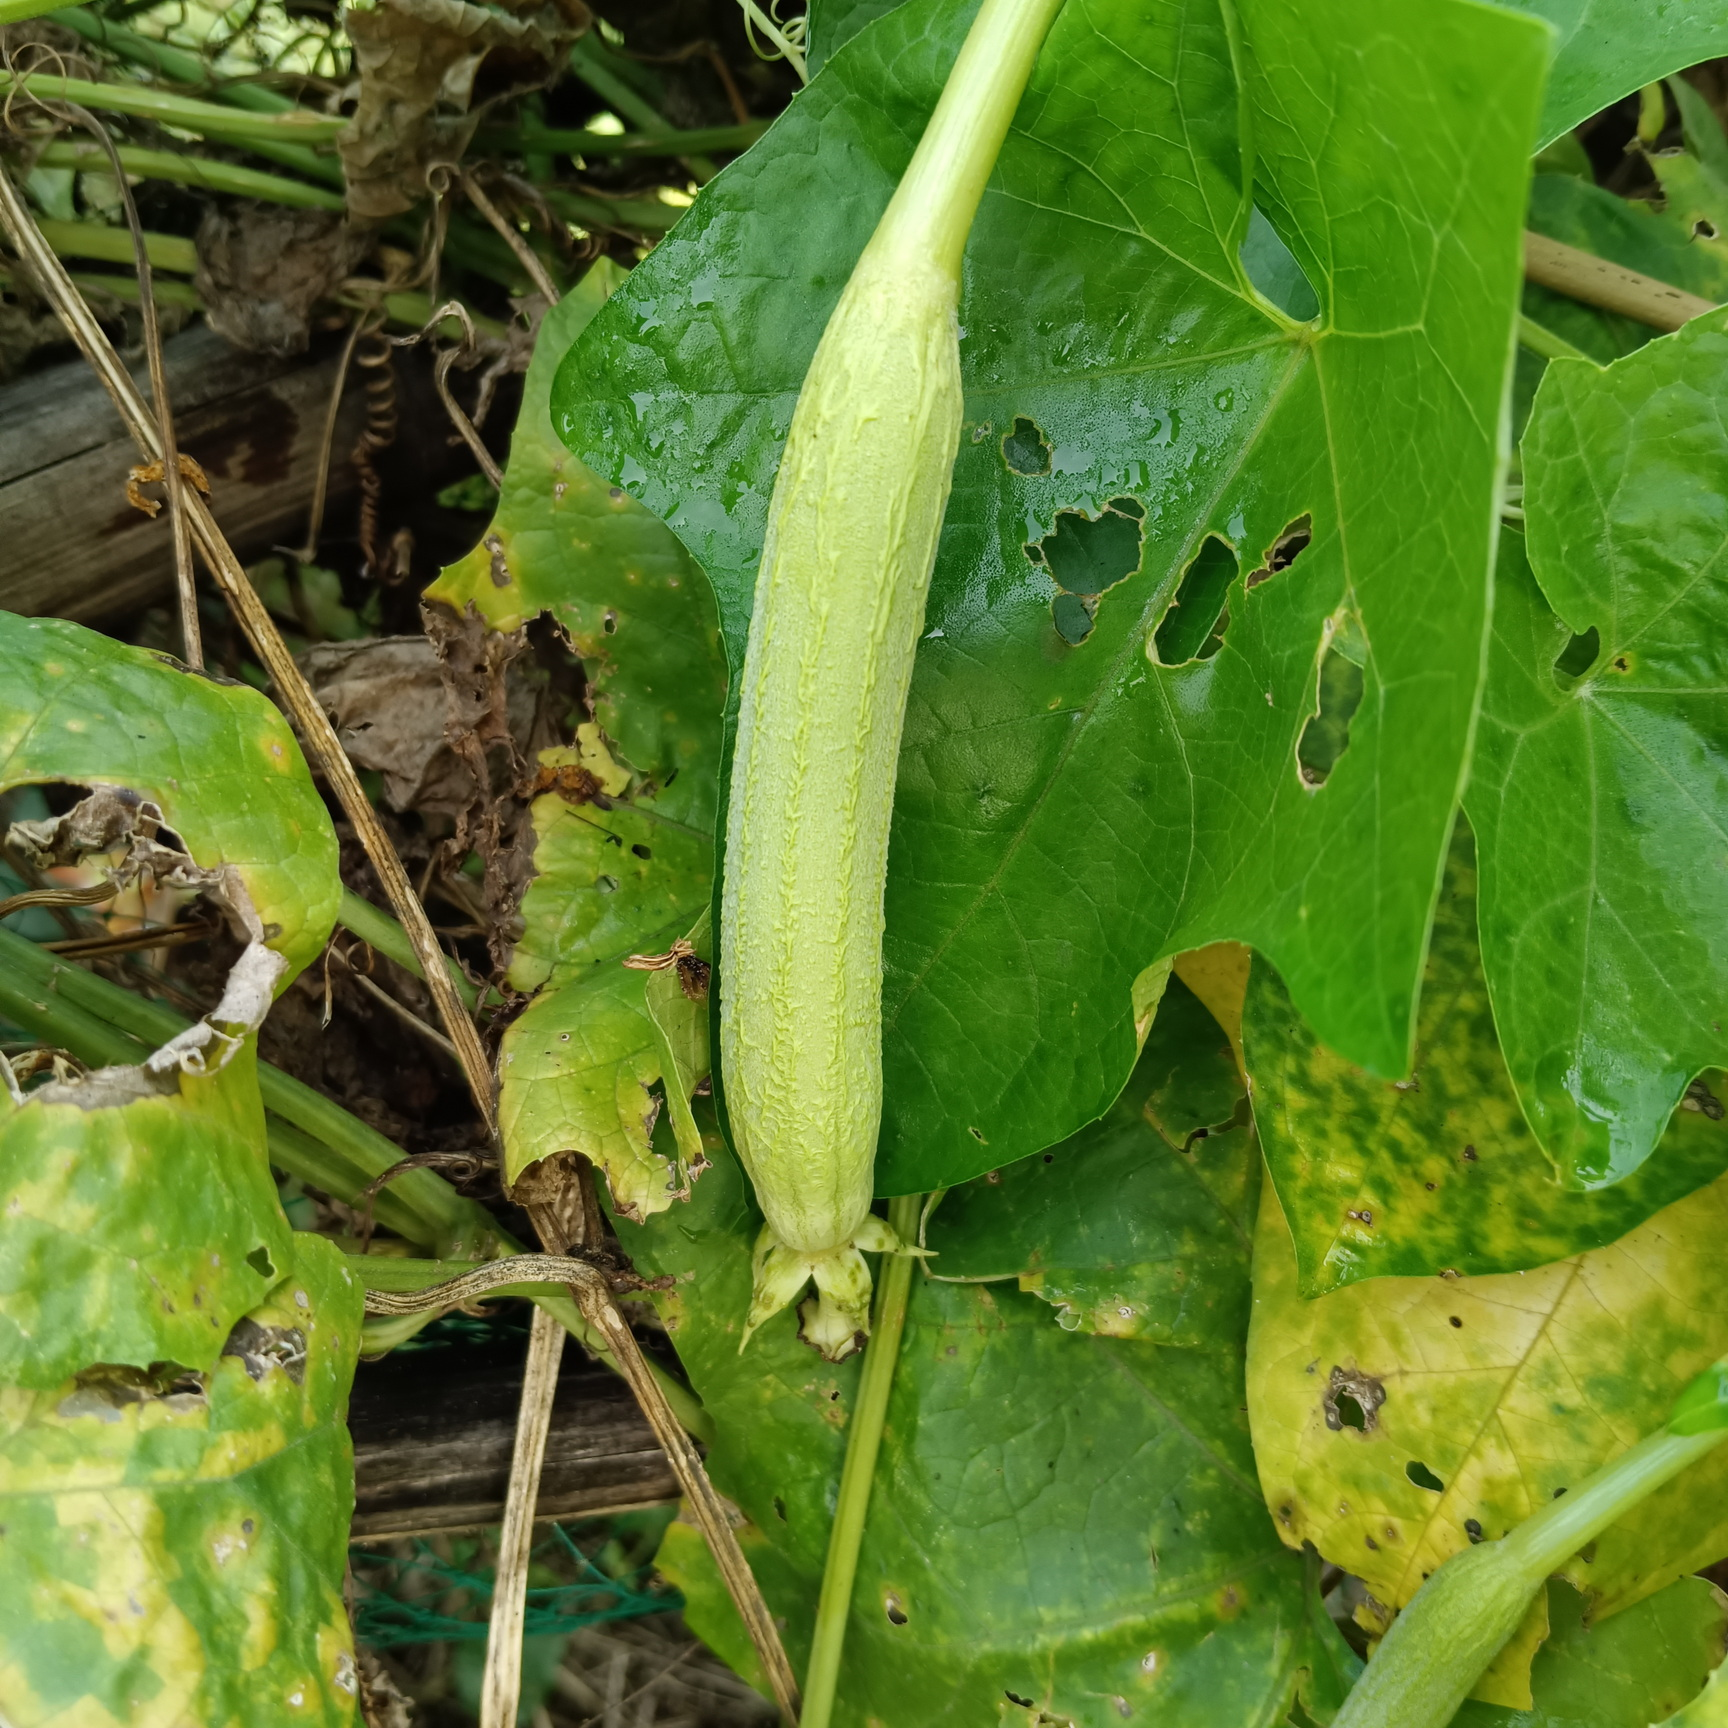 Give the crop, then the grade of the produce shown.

luffa, fresh
